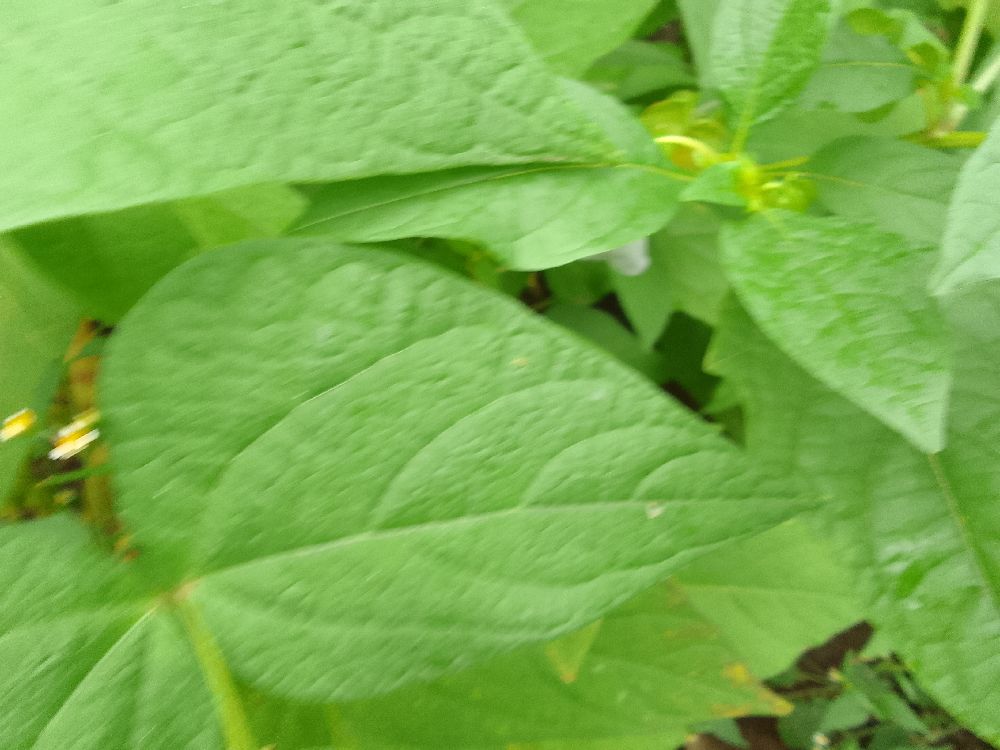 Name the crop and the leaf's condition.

common bean, healthy
